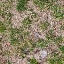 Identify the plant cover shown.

grass
